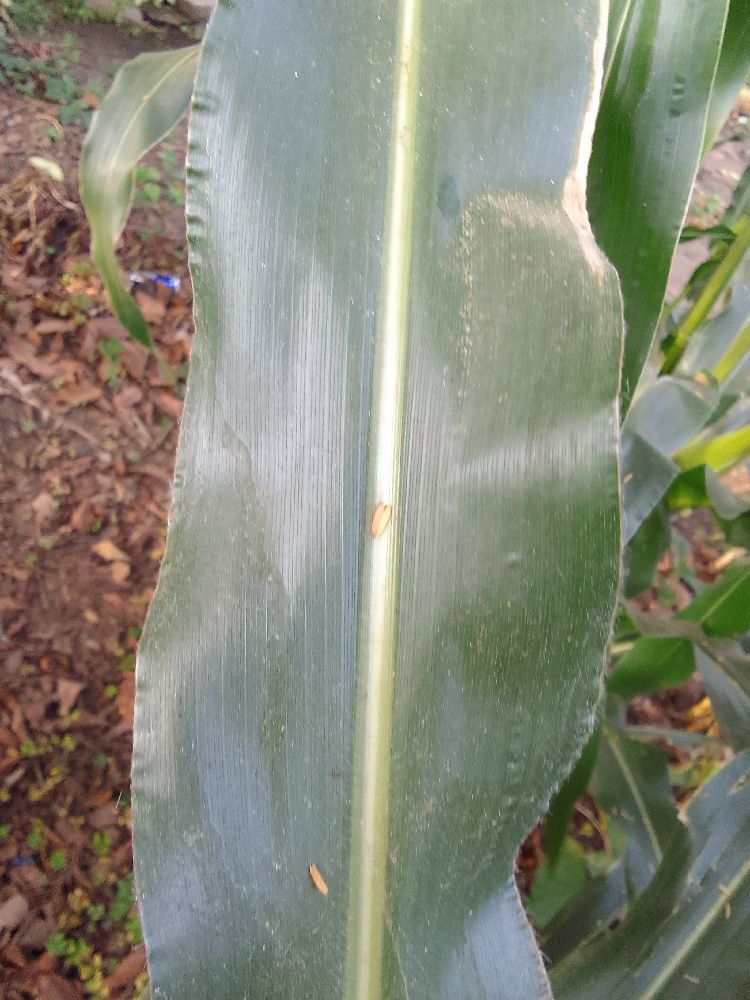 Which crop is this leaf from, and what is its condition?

maize, healthy
